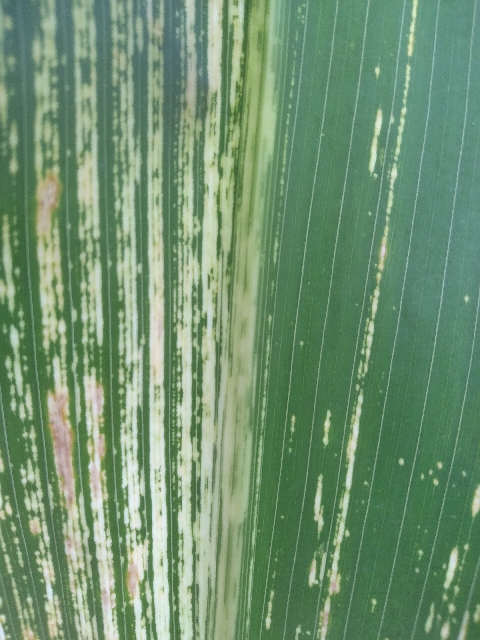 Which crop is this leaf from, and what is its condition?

maize, maize streak virus
